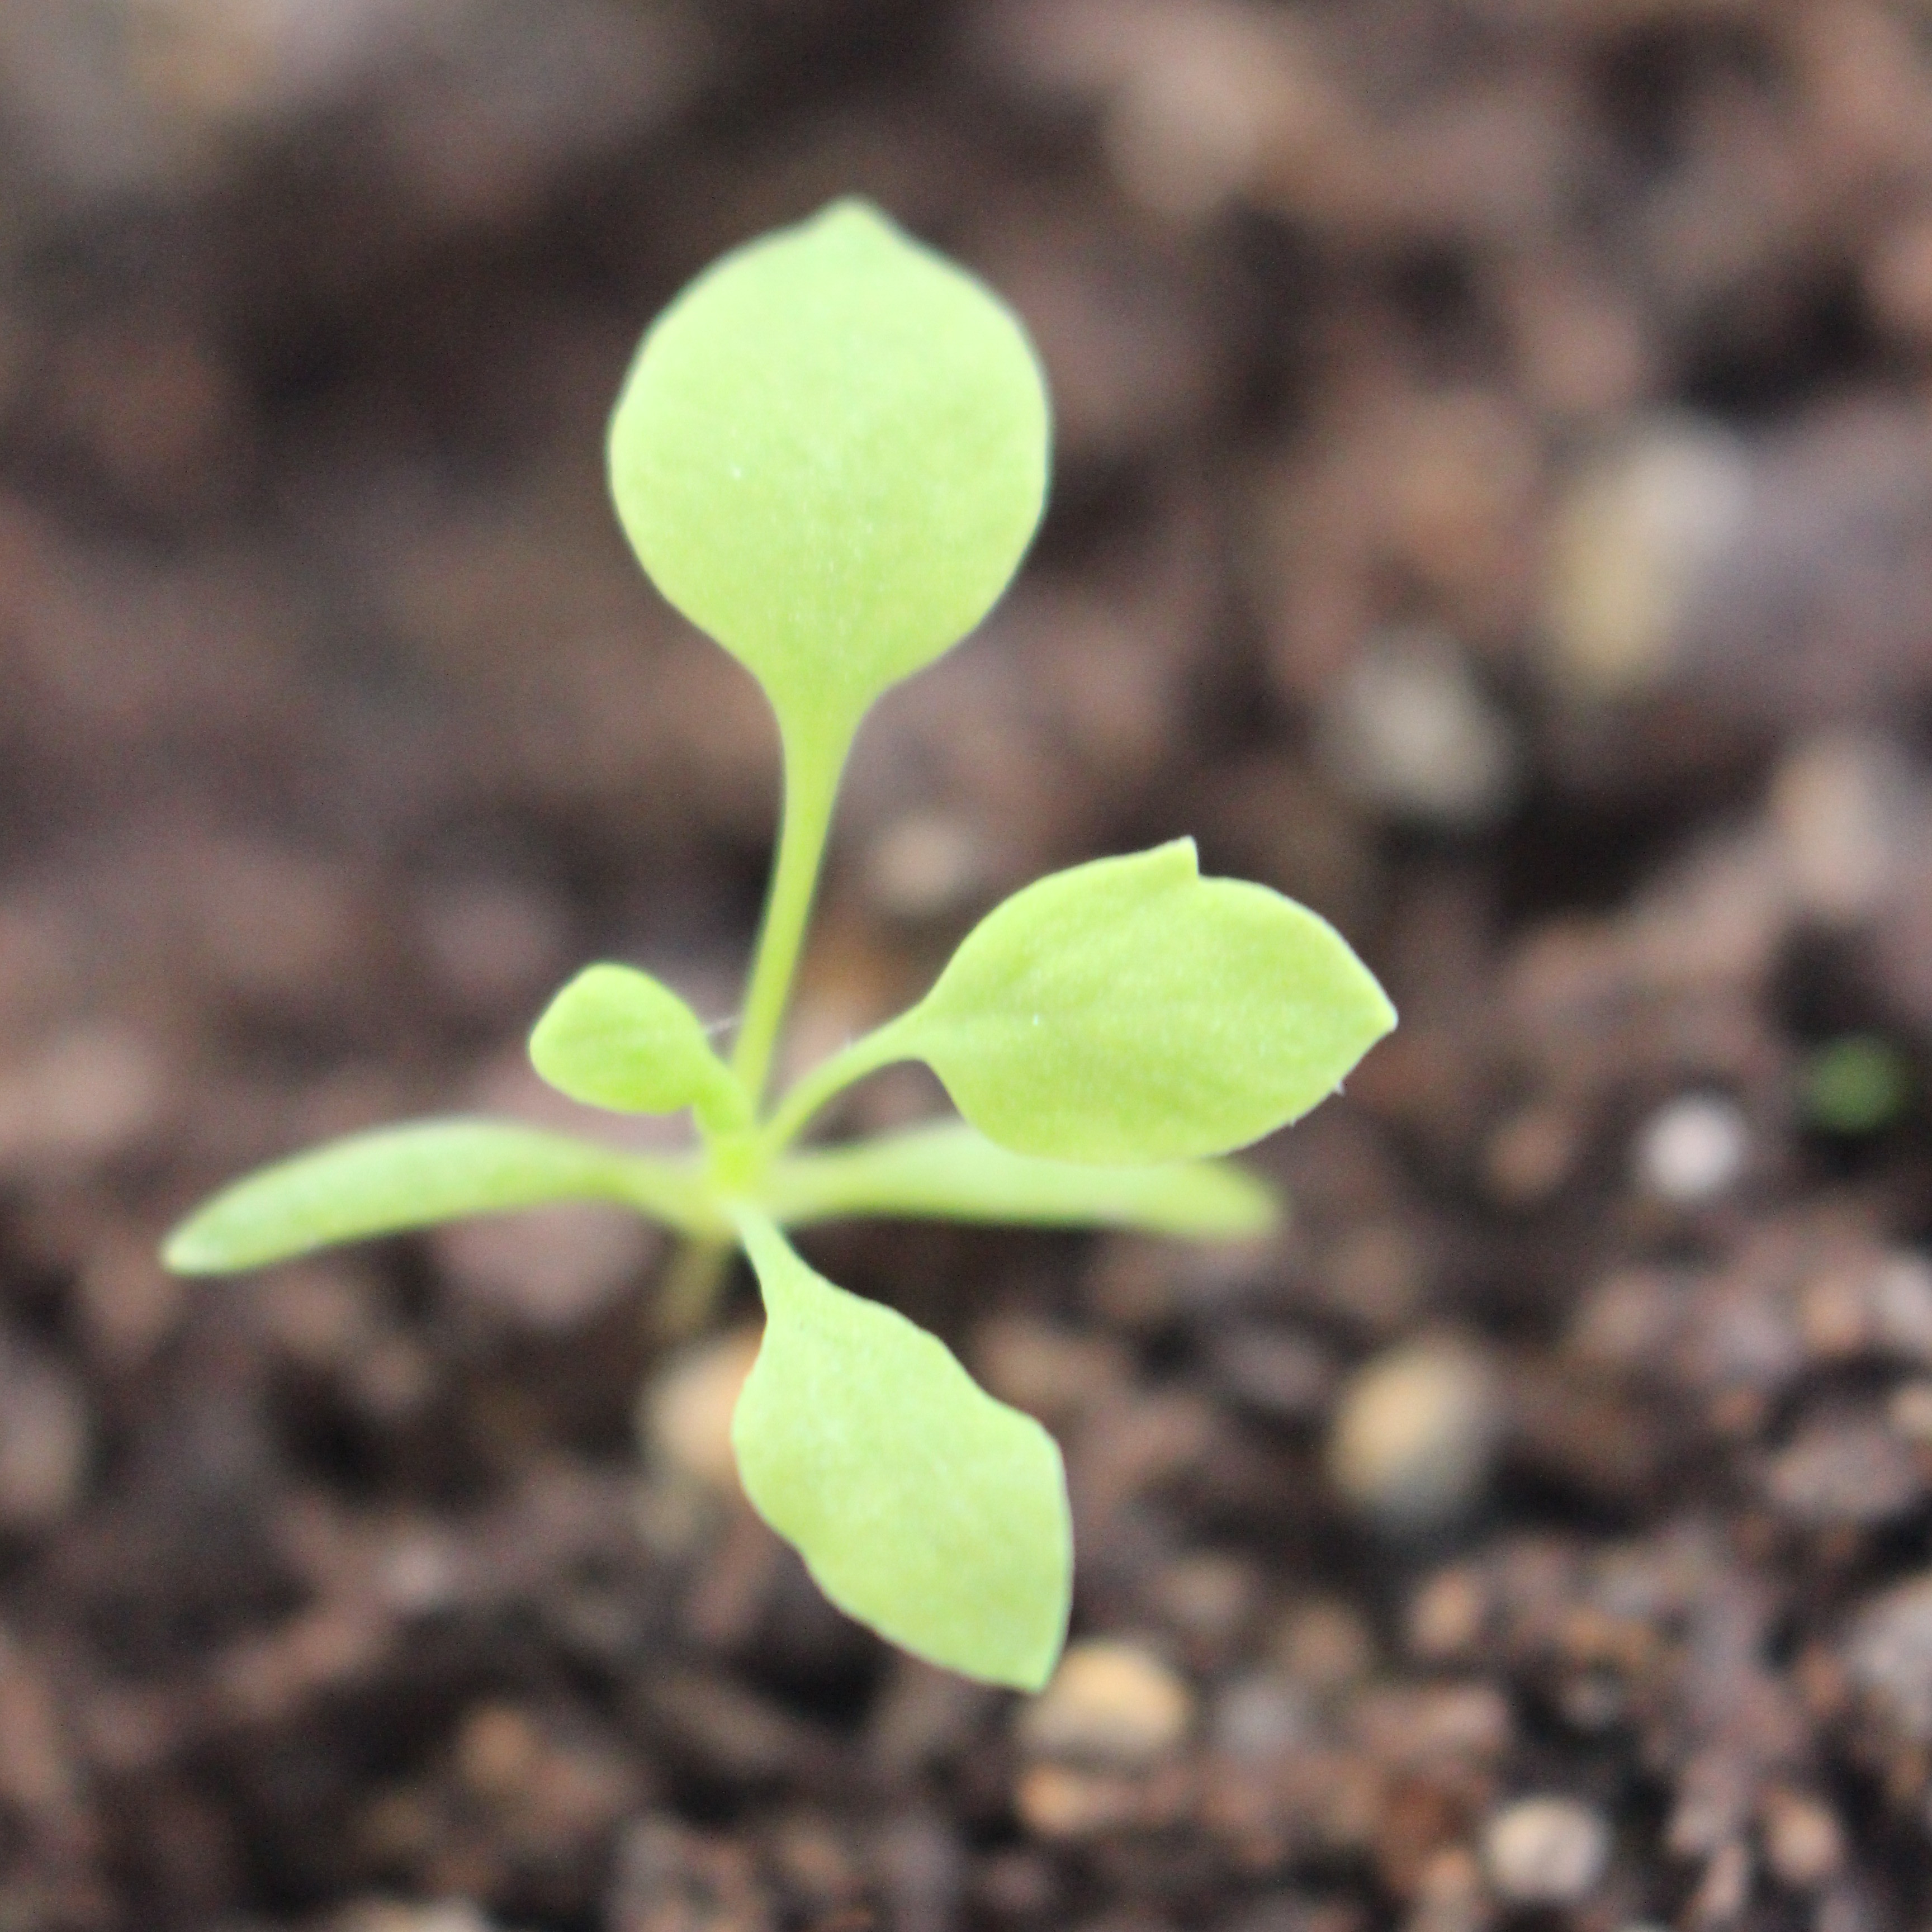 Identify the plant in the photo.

Papaver rhoeas
